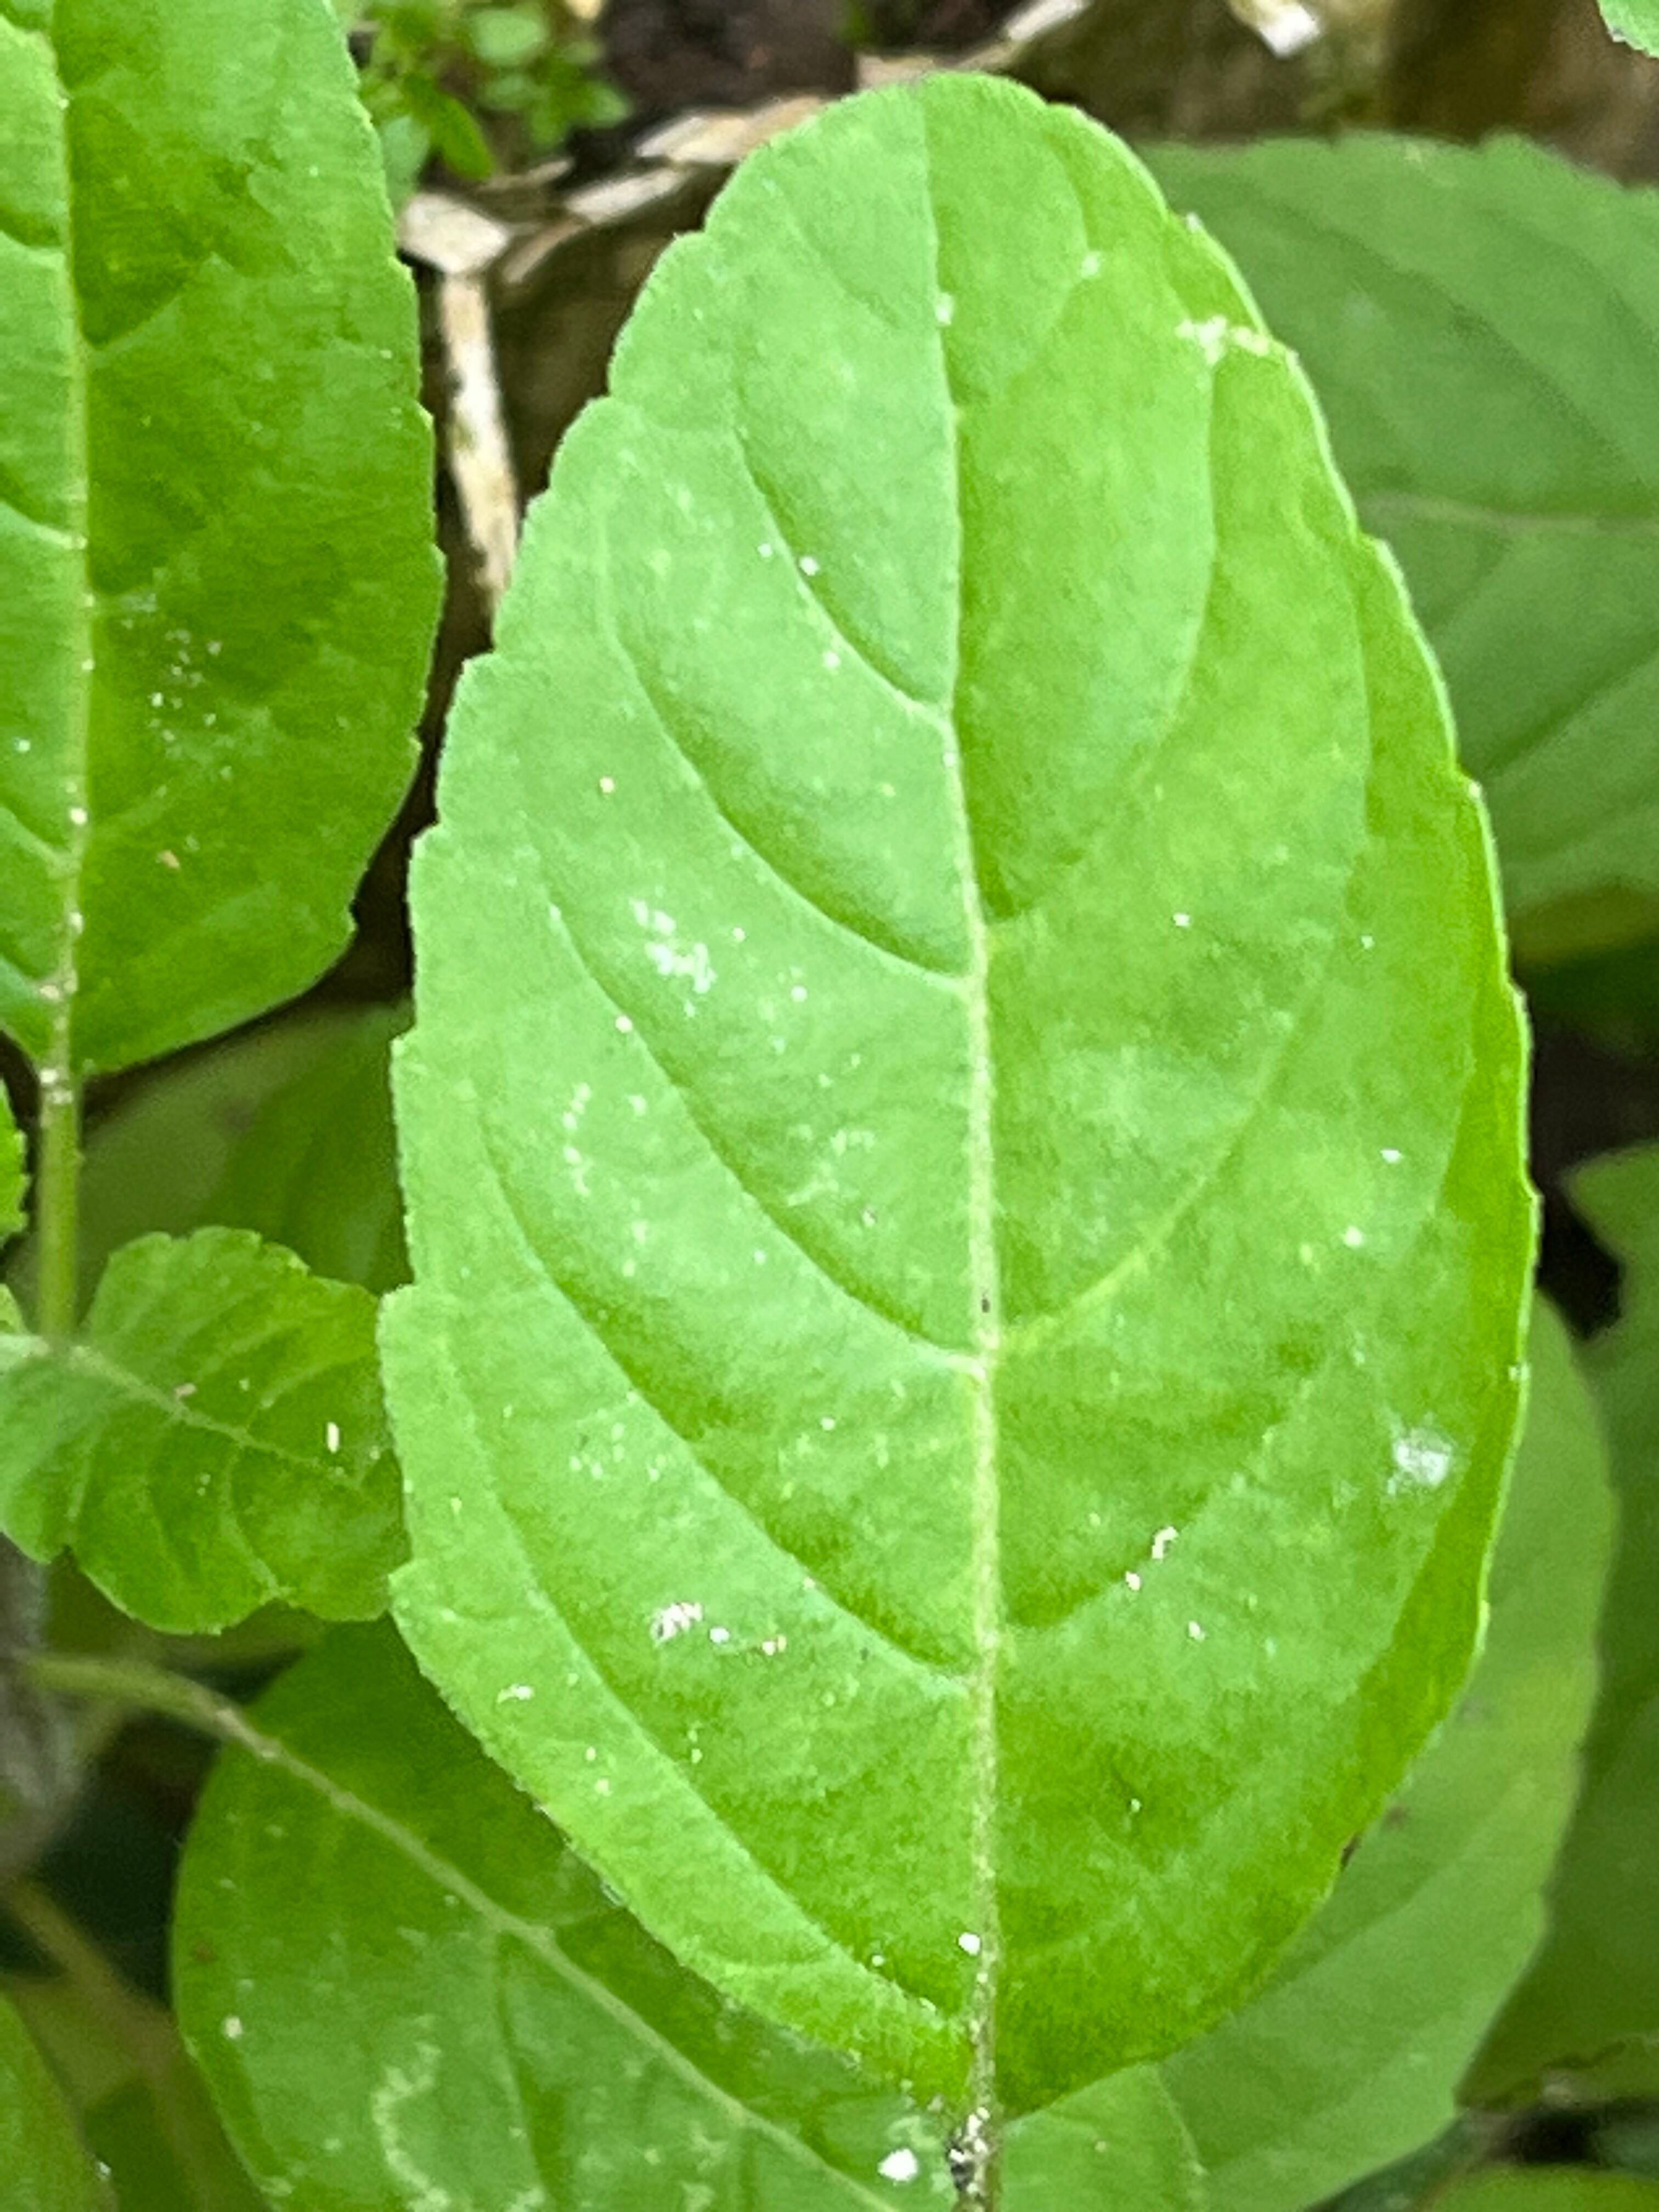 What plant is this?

tulshi
